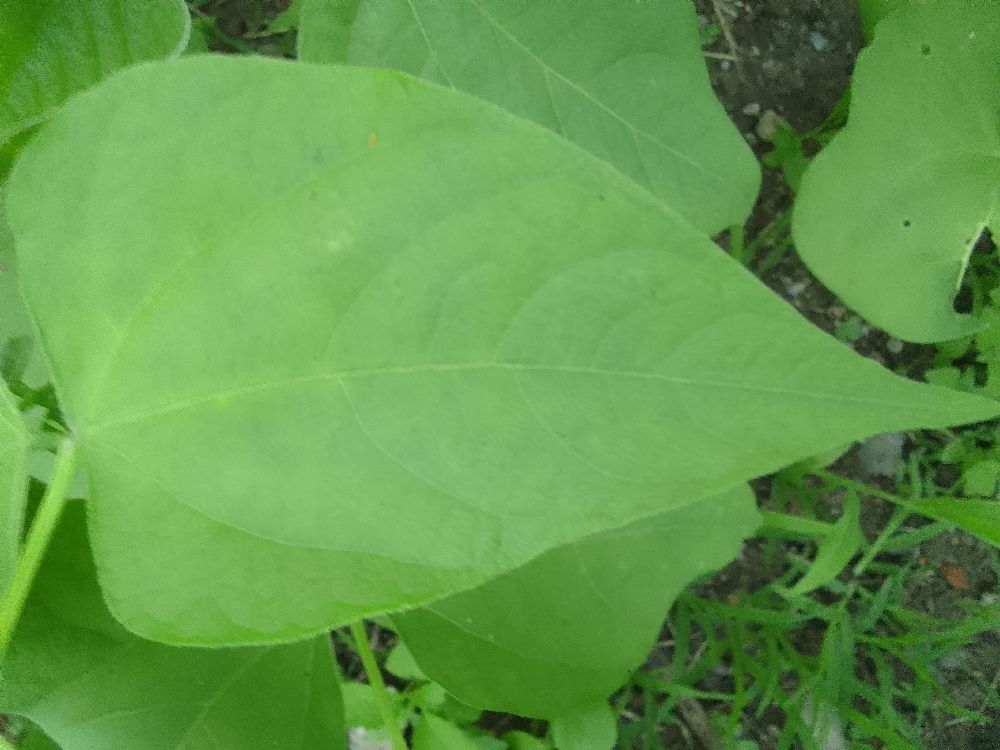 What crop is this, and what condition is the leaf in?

common bean, healthy
